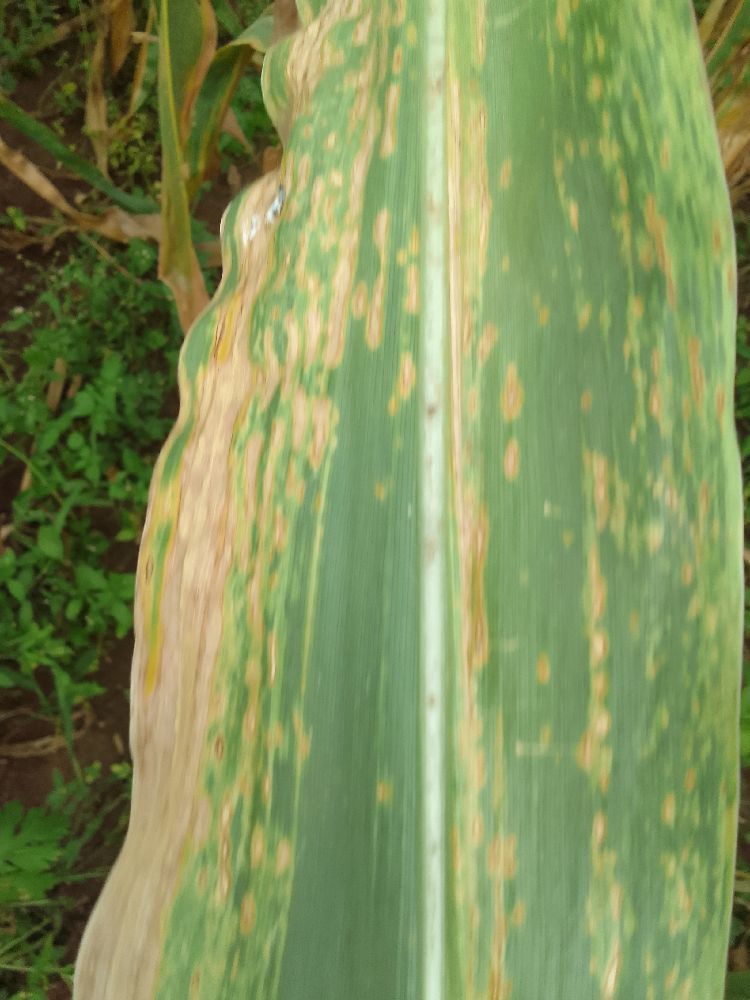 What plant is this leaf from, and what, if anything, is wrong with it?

maize, maize lethal necrosis
